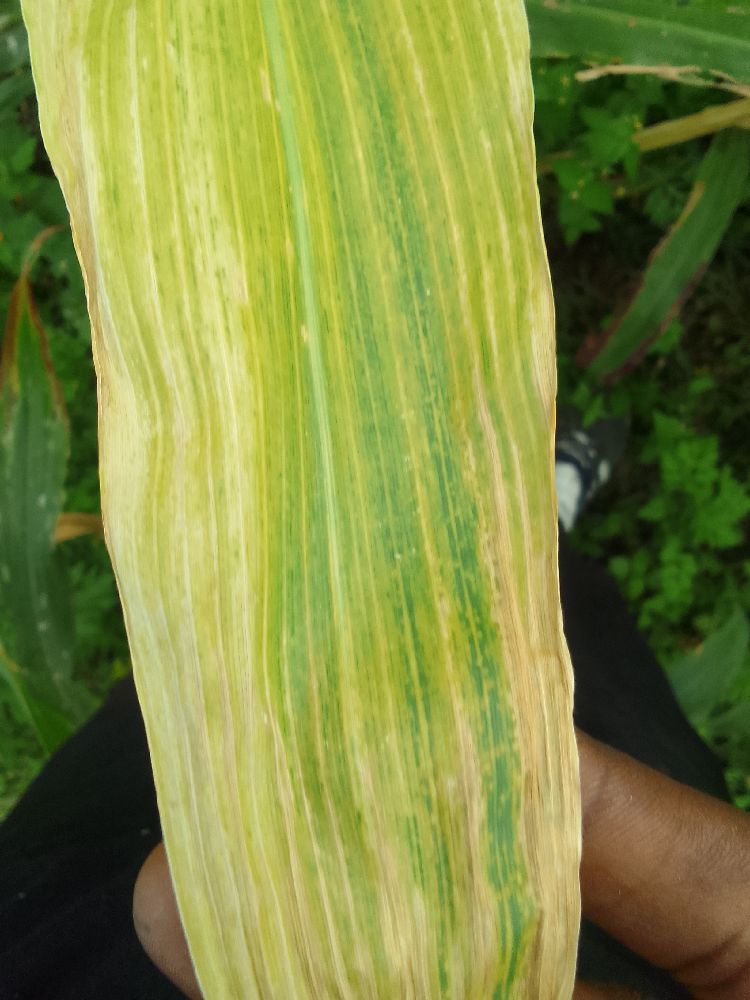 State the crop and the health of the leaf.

maize, maize lethal necrosis
